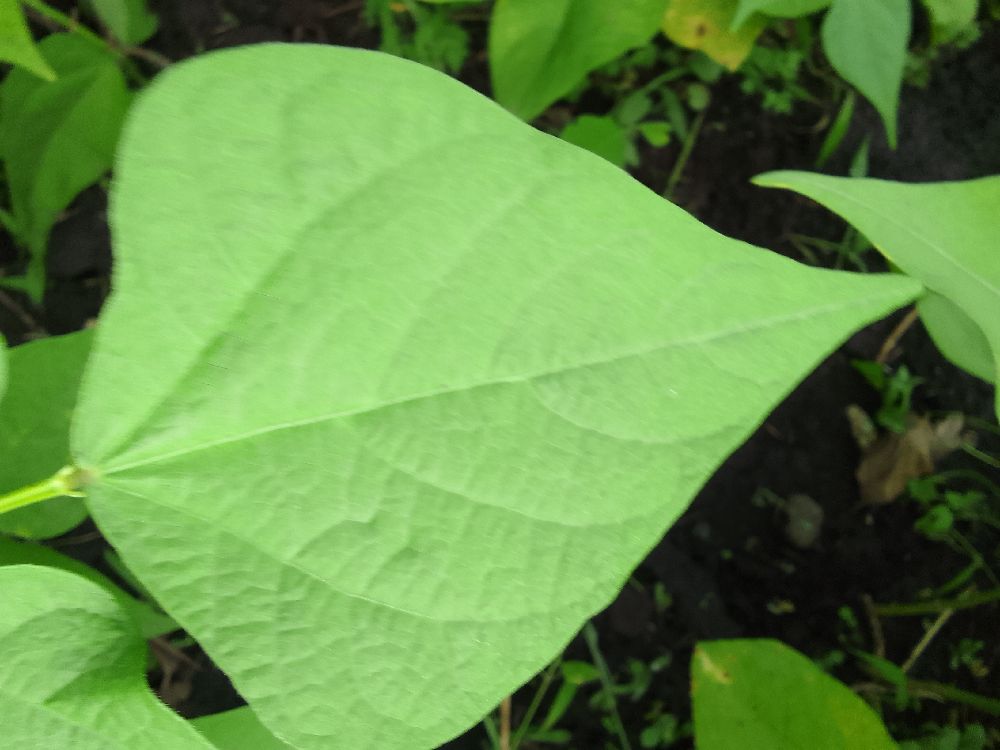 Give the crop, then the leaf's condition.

common bean, healthy
